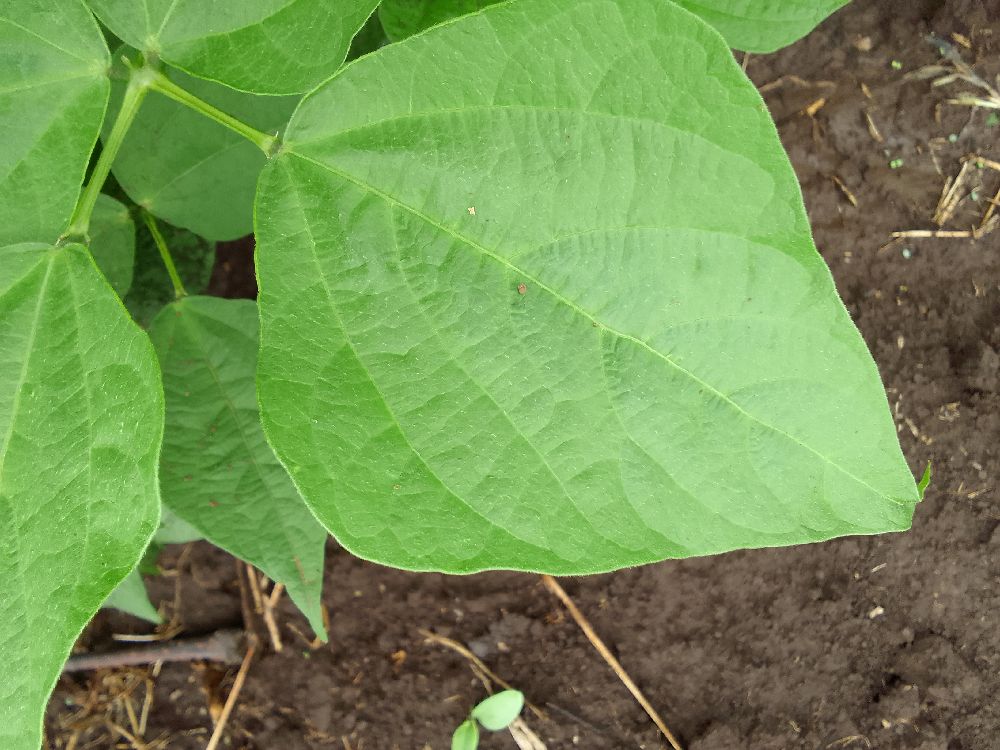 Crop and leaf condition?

common bean, healthy
